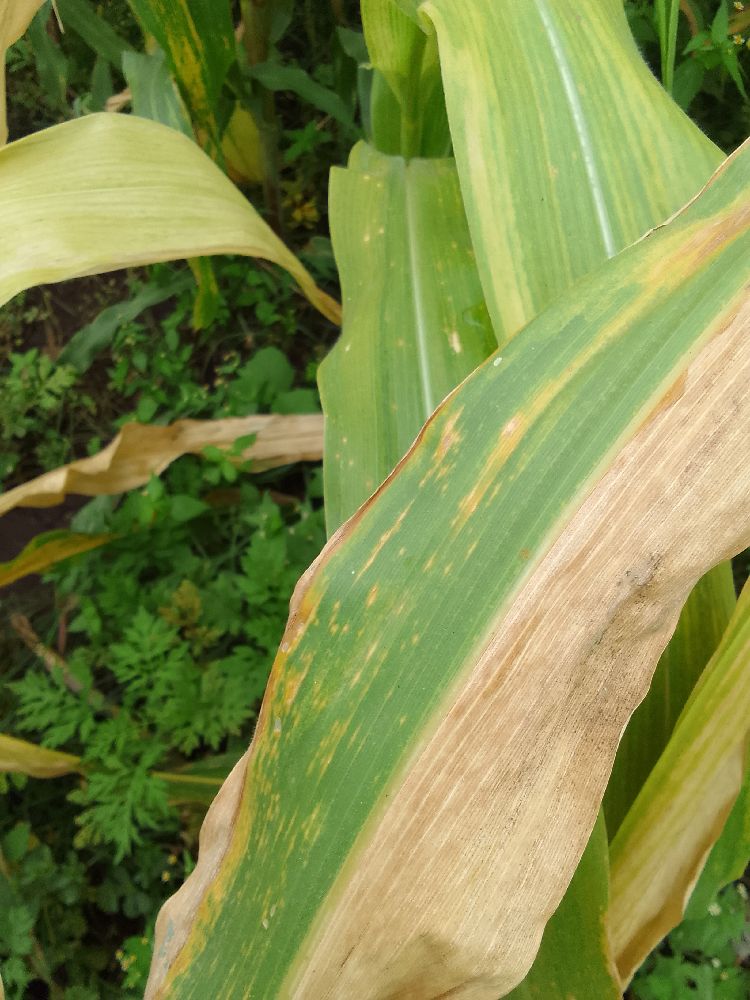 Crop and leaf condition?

maize, maize lethal necrosis
